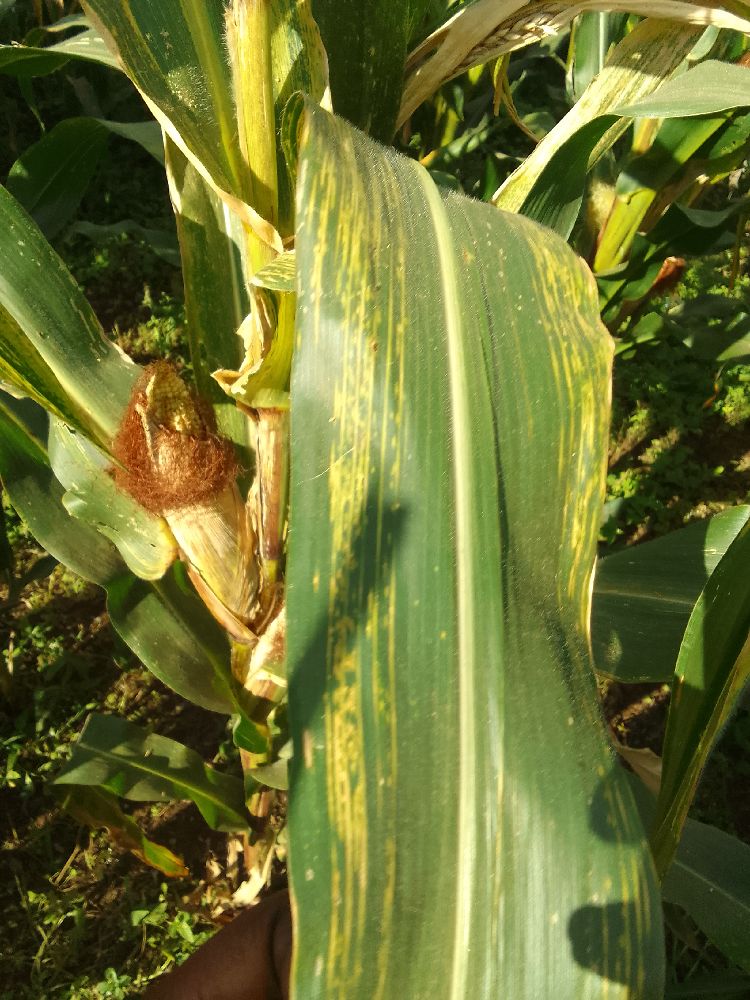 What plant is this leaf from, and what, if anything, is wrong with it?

maize, maize lethal necrosis
